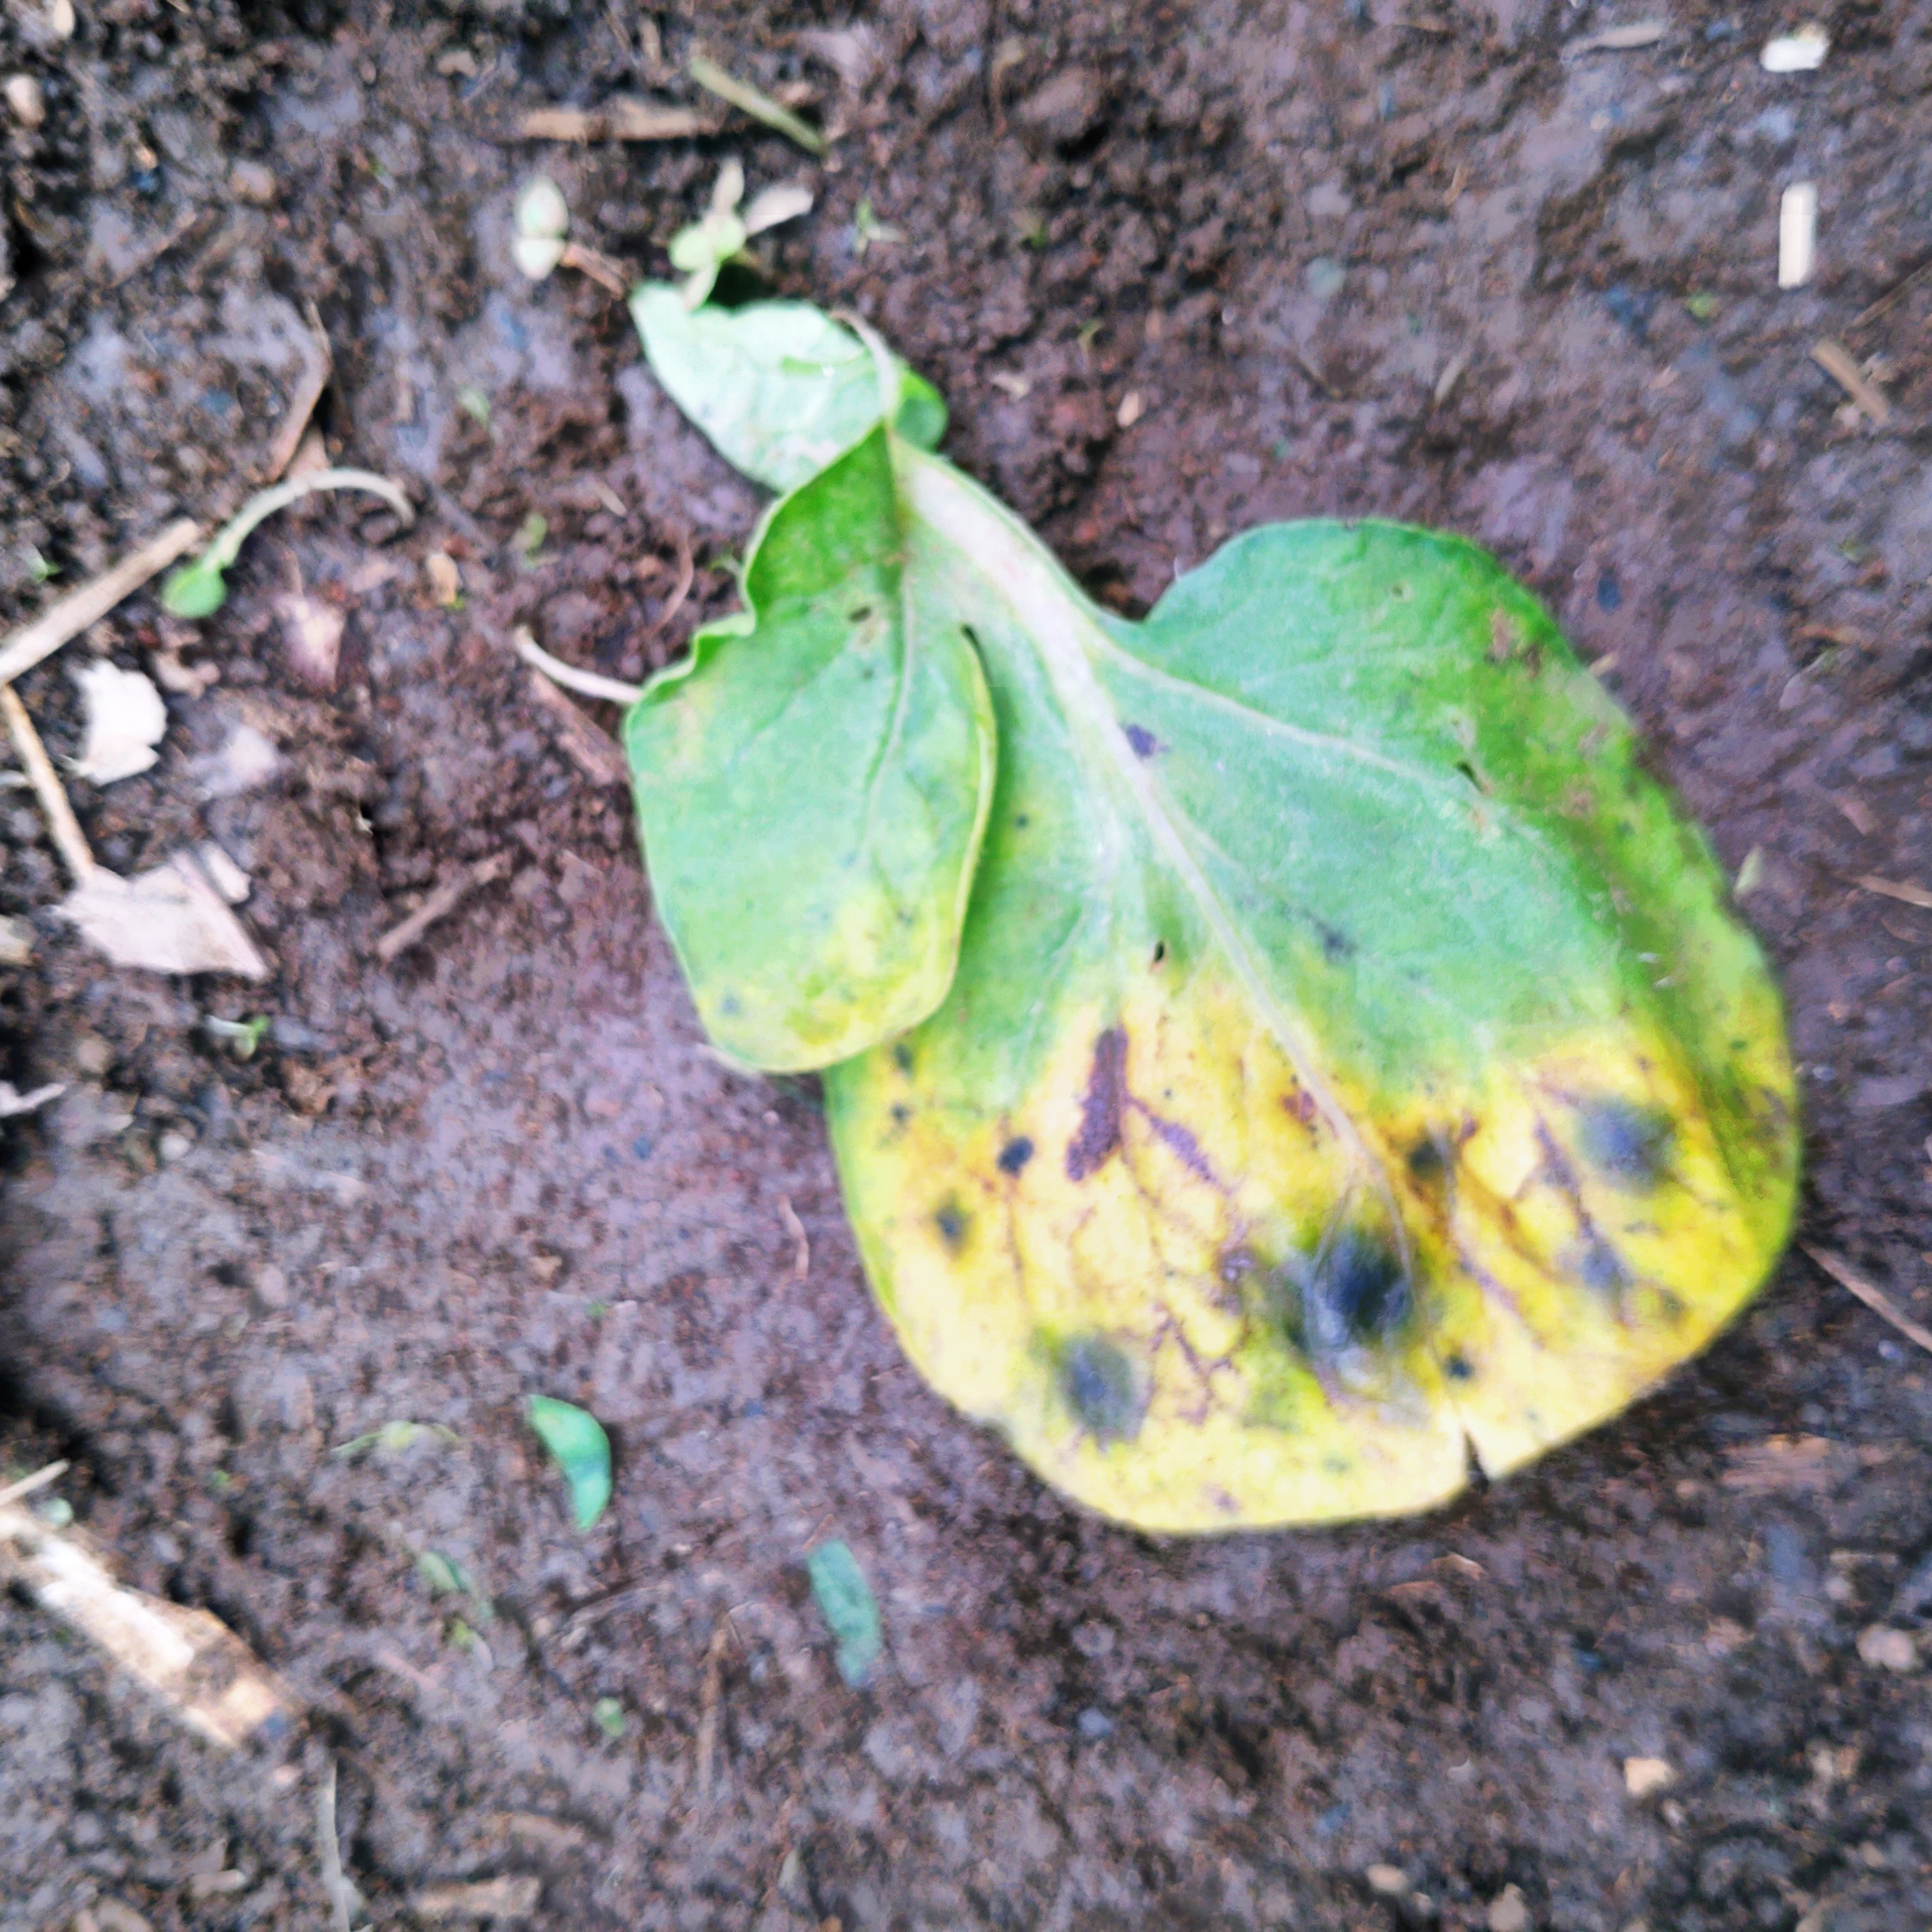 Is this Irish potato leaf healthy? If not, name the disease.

late blight
